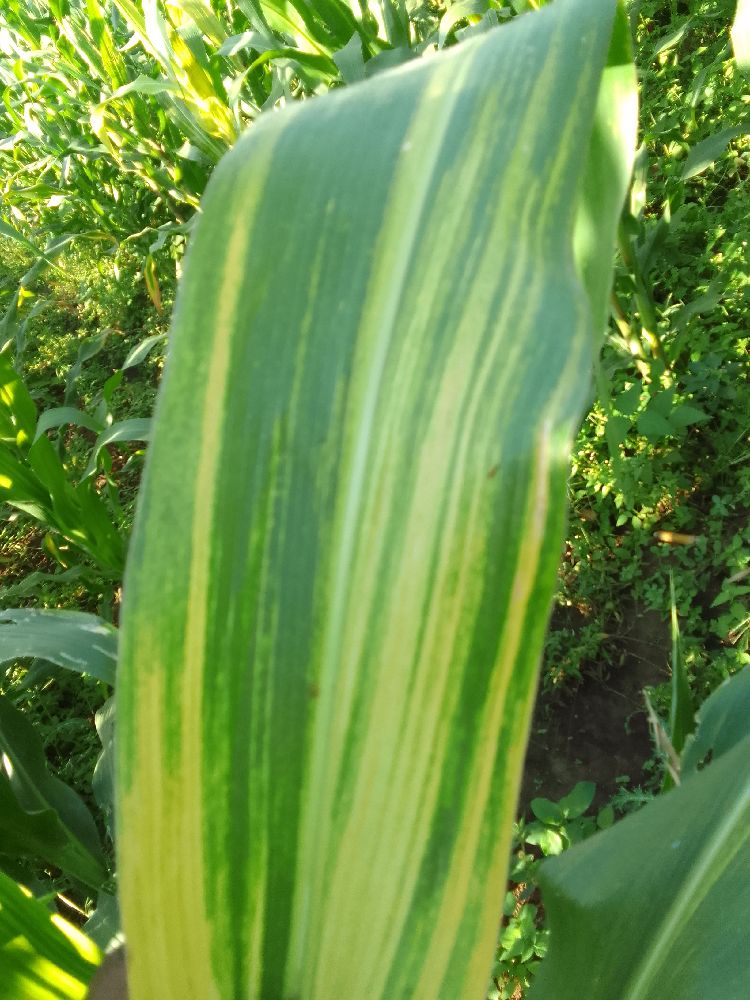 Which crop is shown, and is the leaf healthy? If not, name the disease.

maize, maize lethal necrosis
